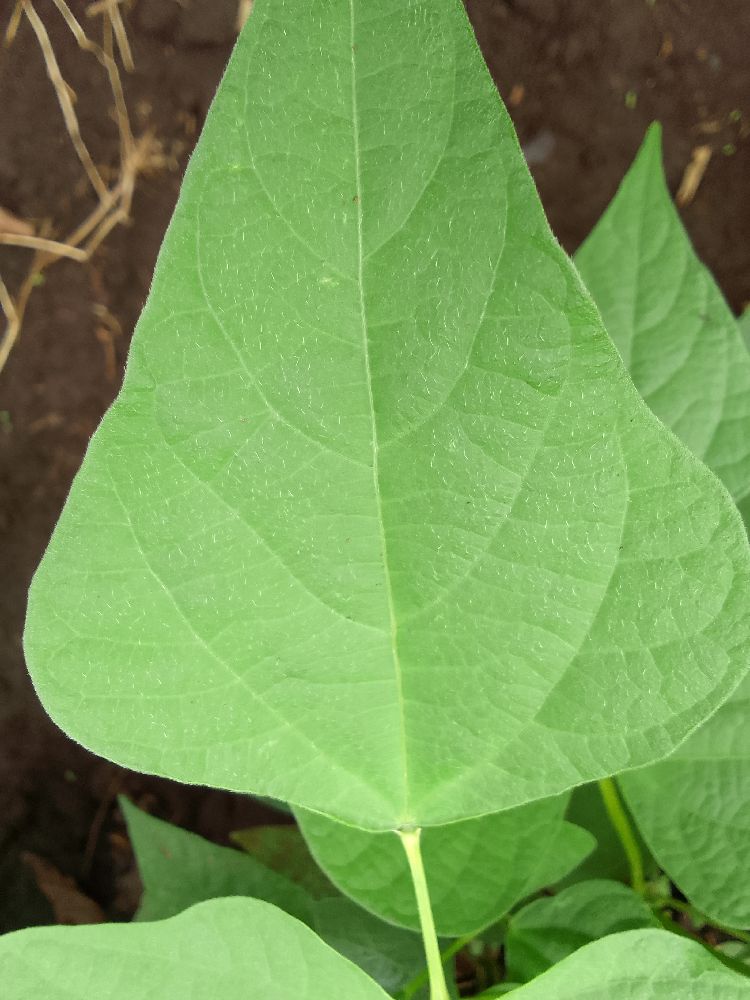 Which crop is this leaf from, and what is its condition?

common bean, healthy
